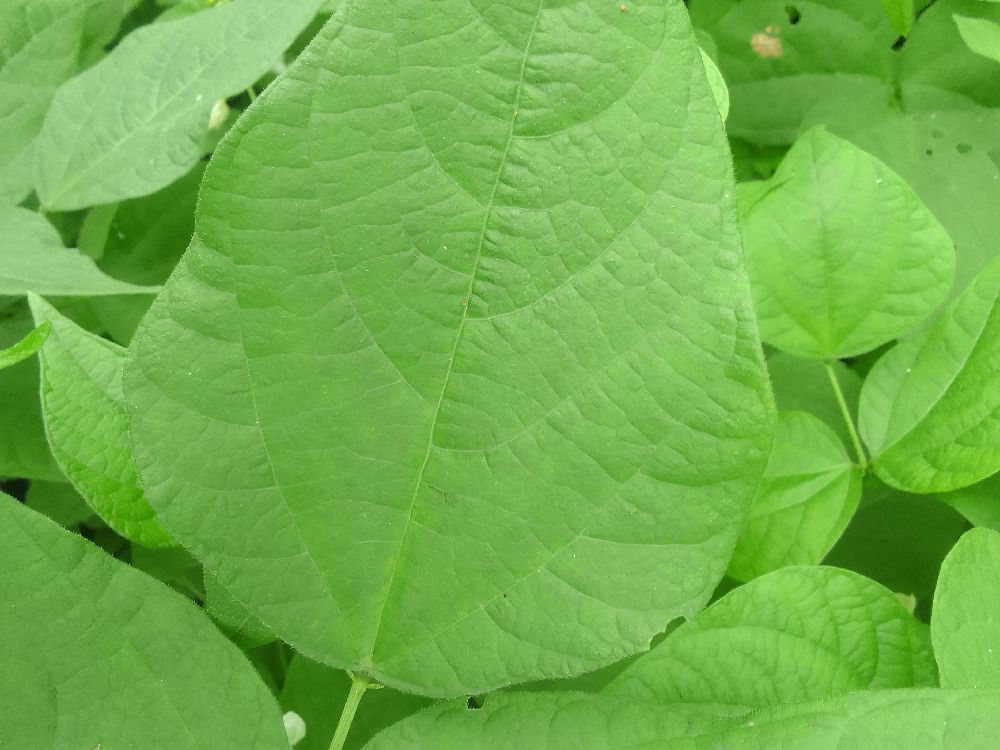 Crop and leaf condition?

common bean, healthy
